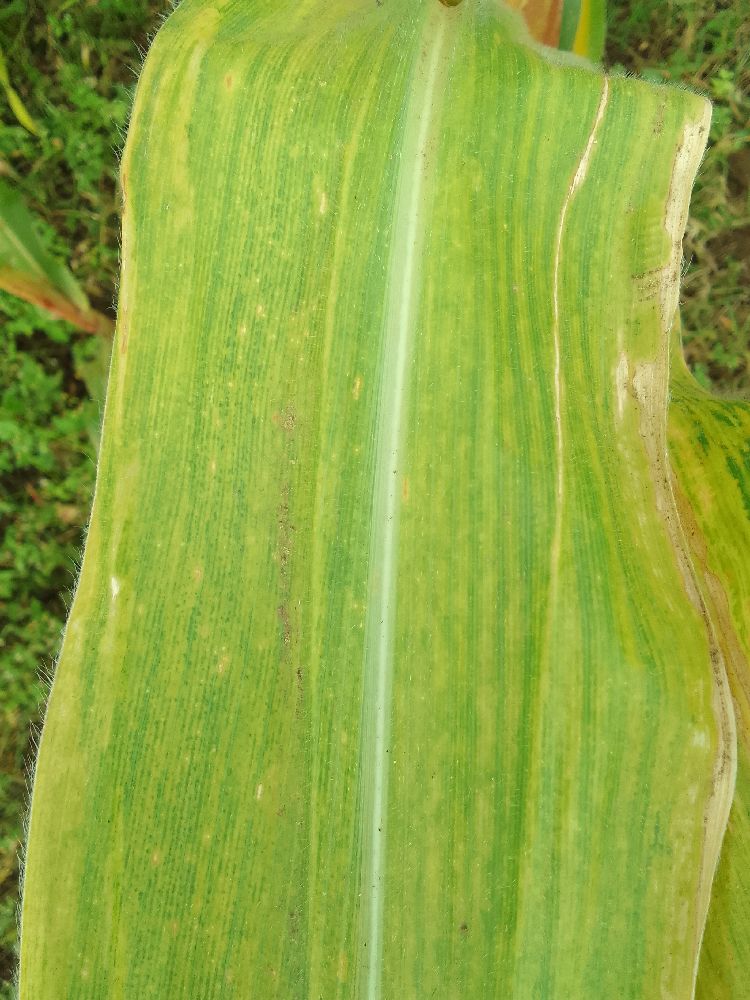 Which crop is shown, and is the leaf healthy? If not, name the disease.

maize, maize lethal necrosis
